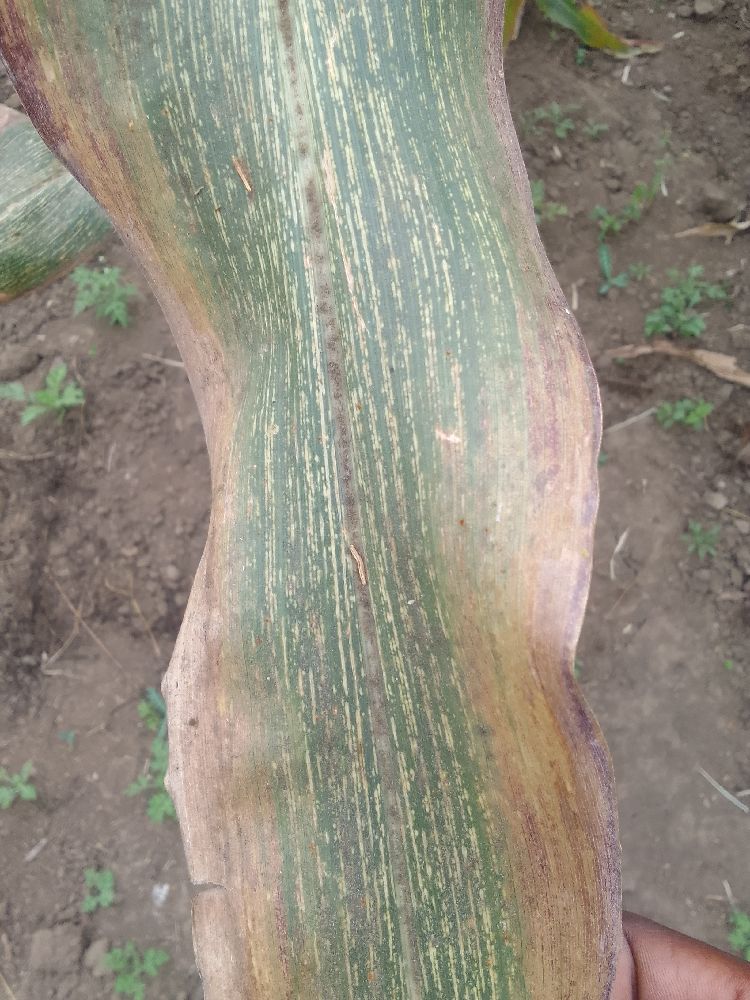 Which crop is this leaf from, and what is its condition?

maize, maize streak virus
